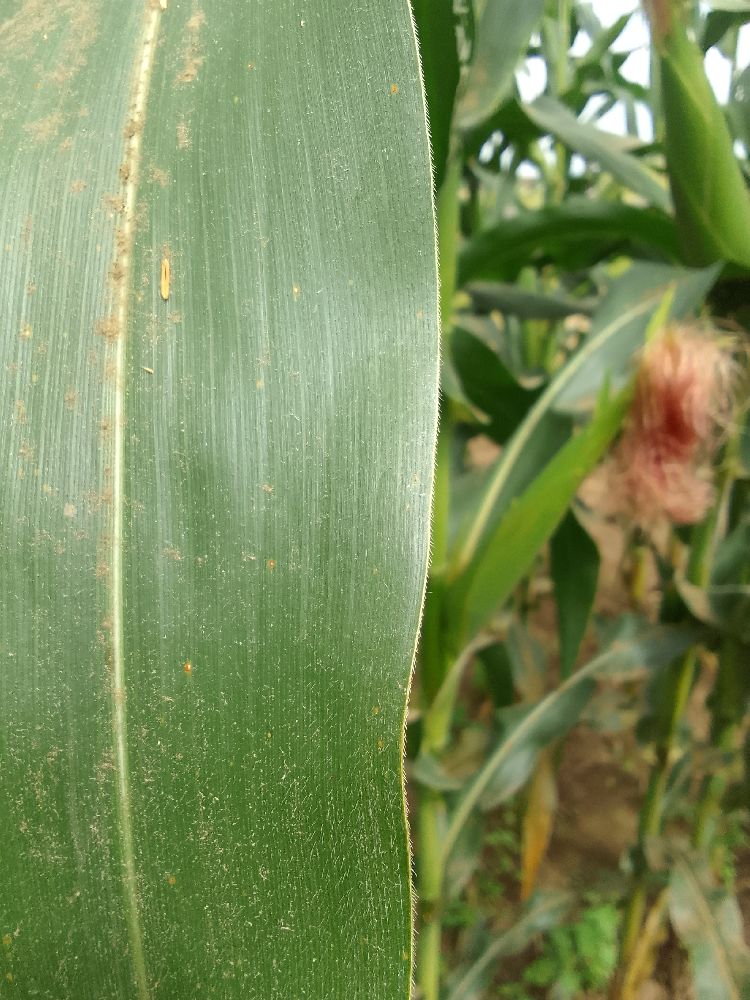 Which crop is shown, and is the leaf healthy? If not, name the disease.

maize, healthy
